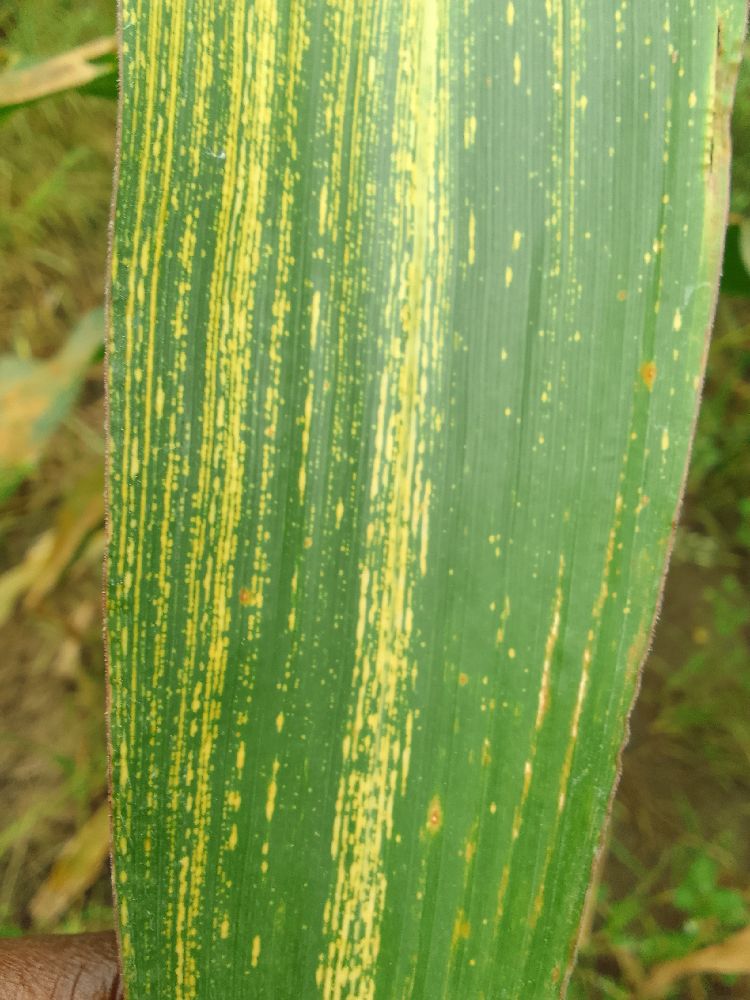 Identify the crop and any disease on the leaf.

maize, maize streak virus
